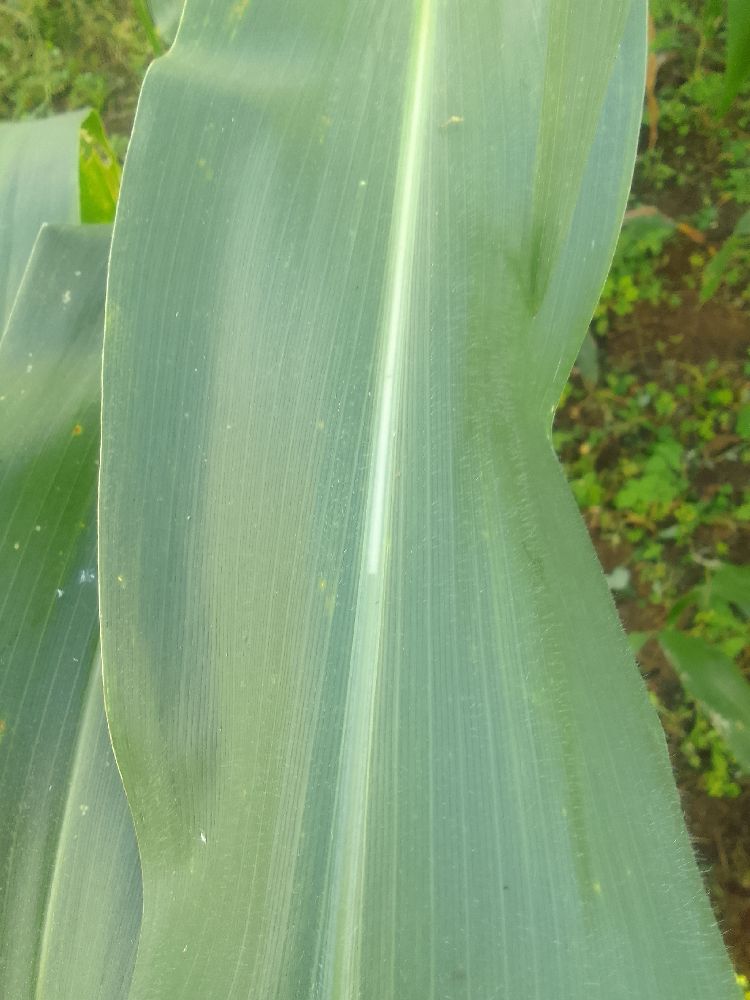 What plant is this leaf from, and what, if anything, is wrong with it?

maize, healthy
